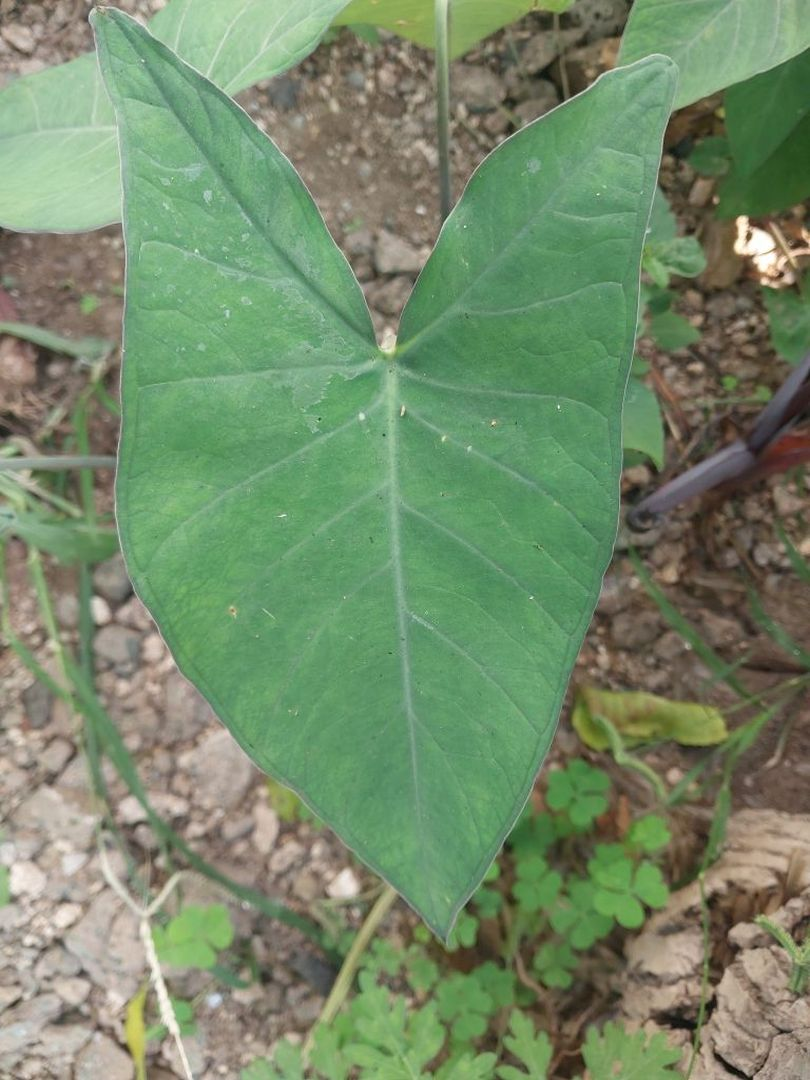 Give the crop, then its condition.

taro, healthy
